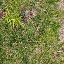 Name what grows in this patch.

grass
